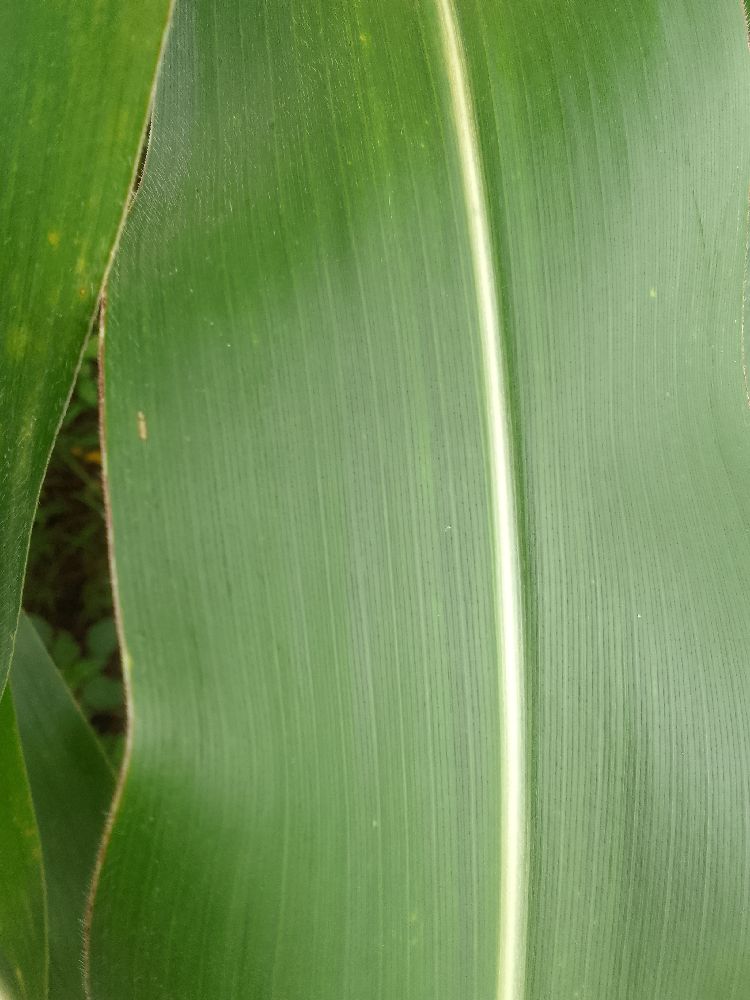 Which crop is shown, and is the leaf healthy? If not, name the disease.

maize, healthy
